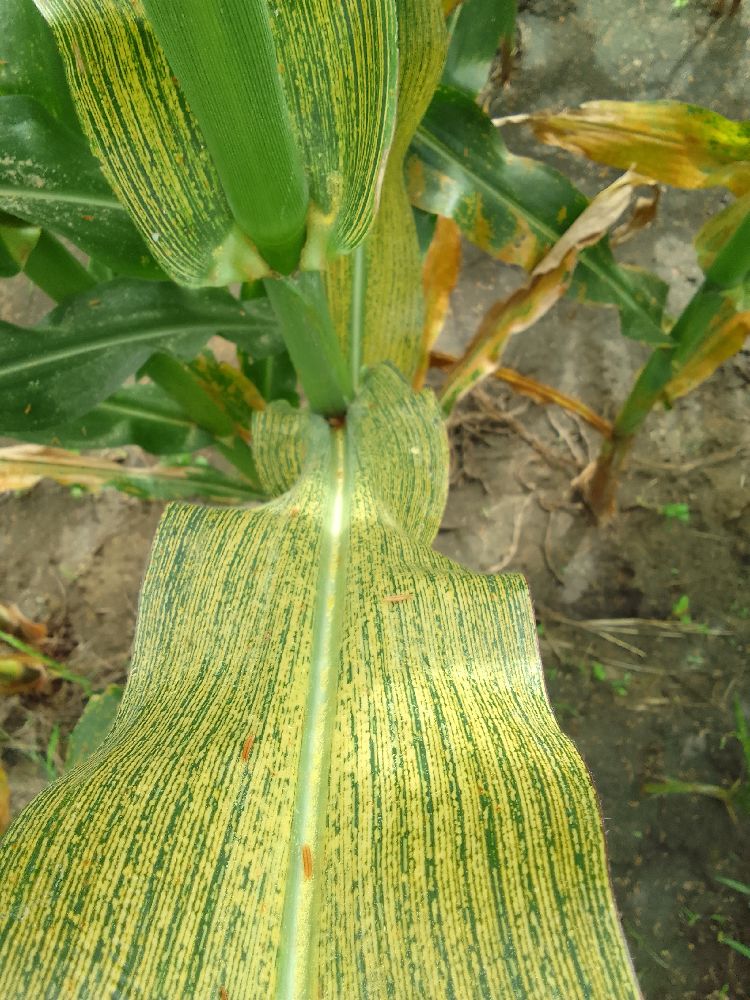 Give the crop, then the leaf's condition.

maize, maize streak virus
